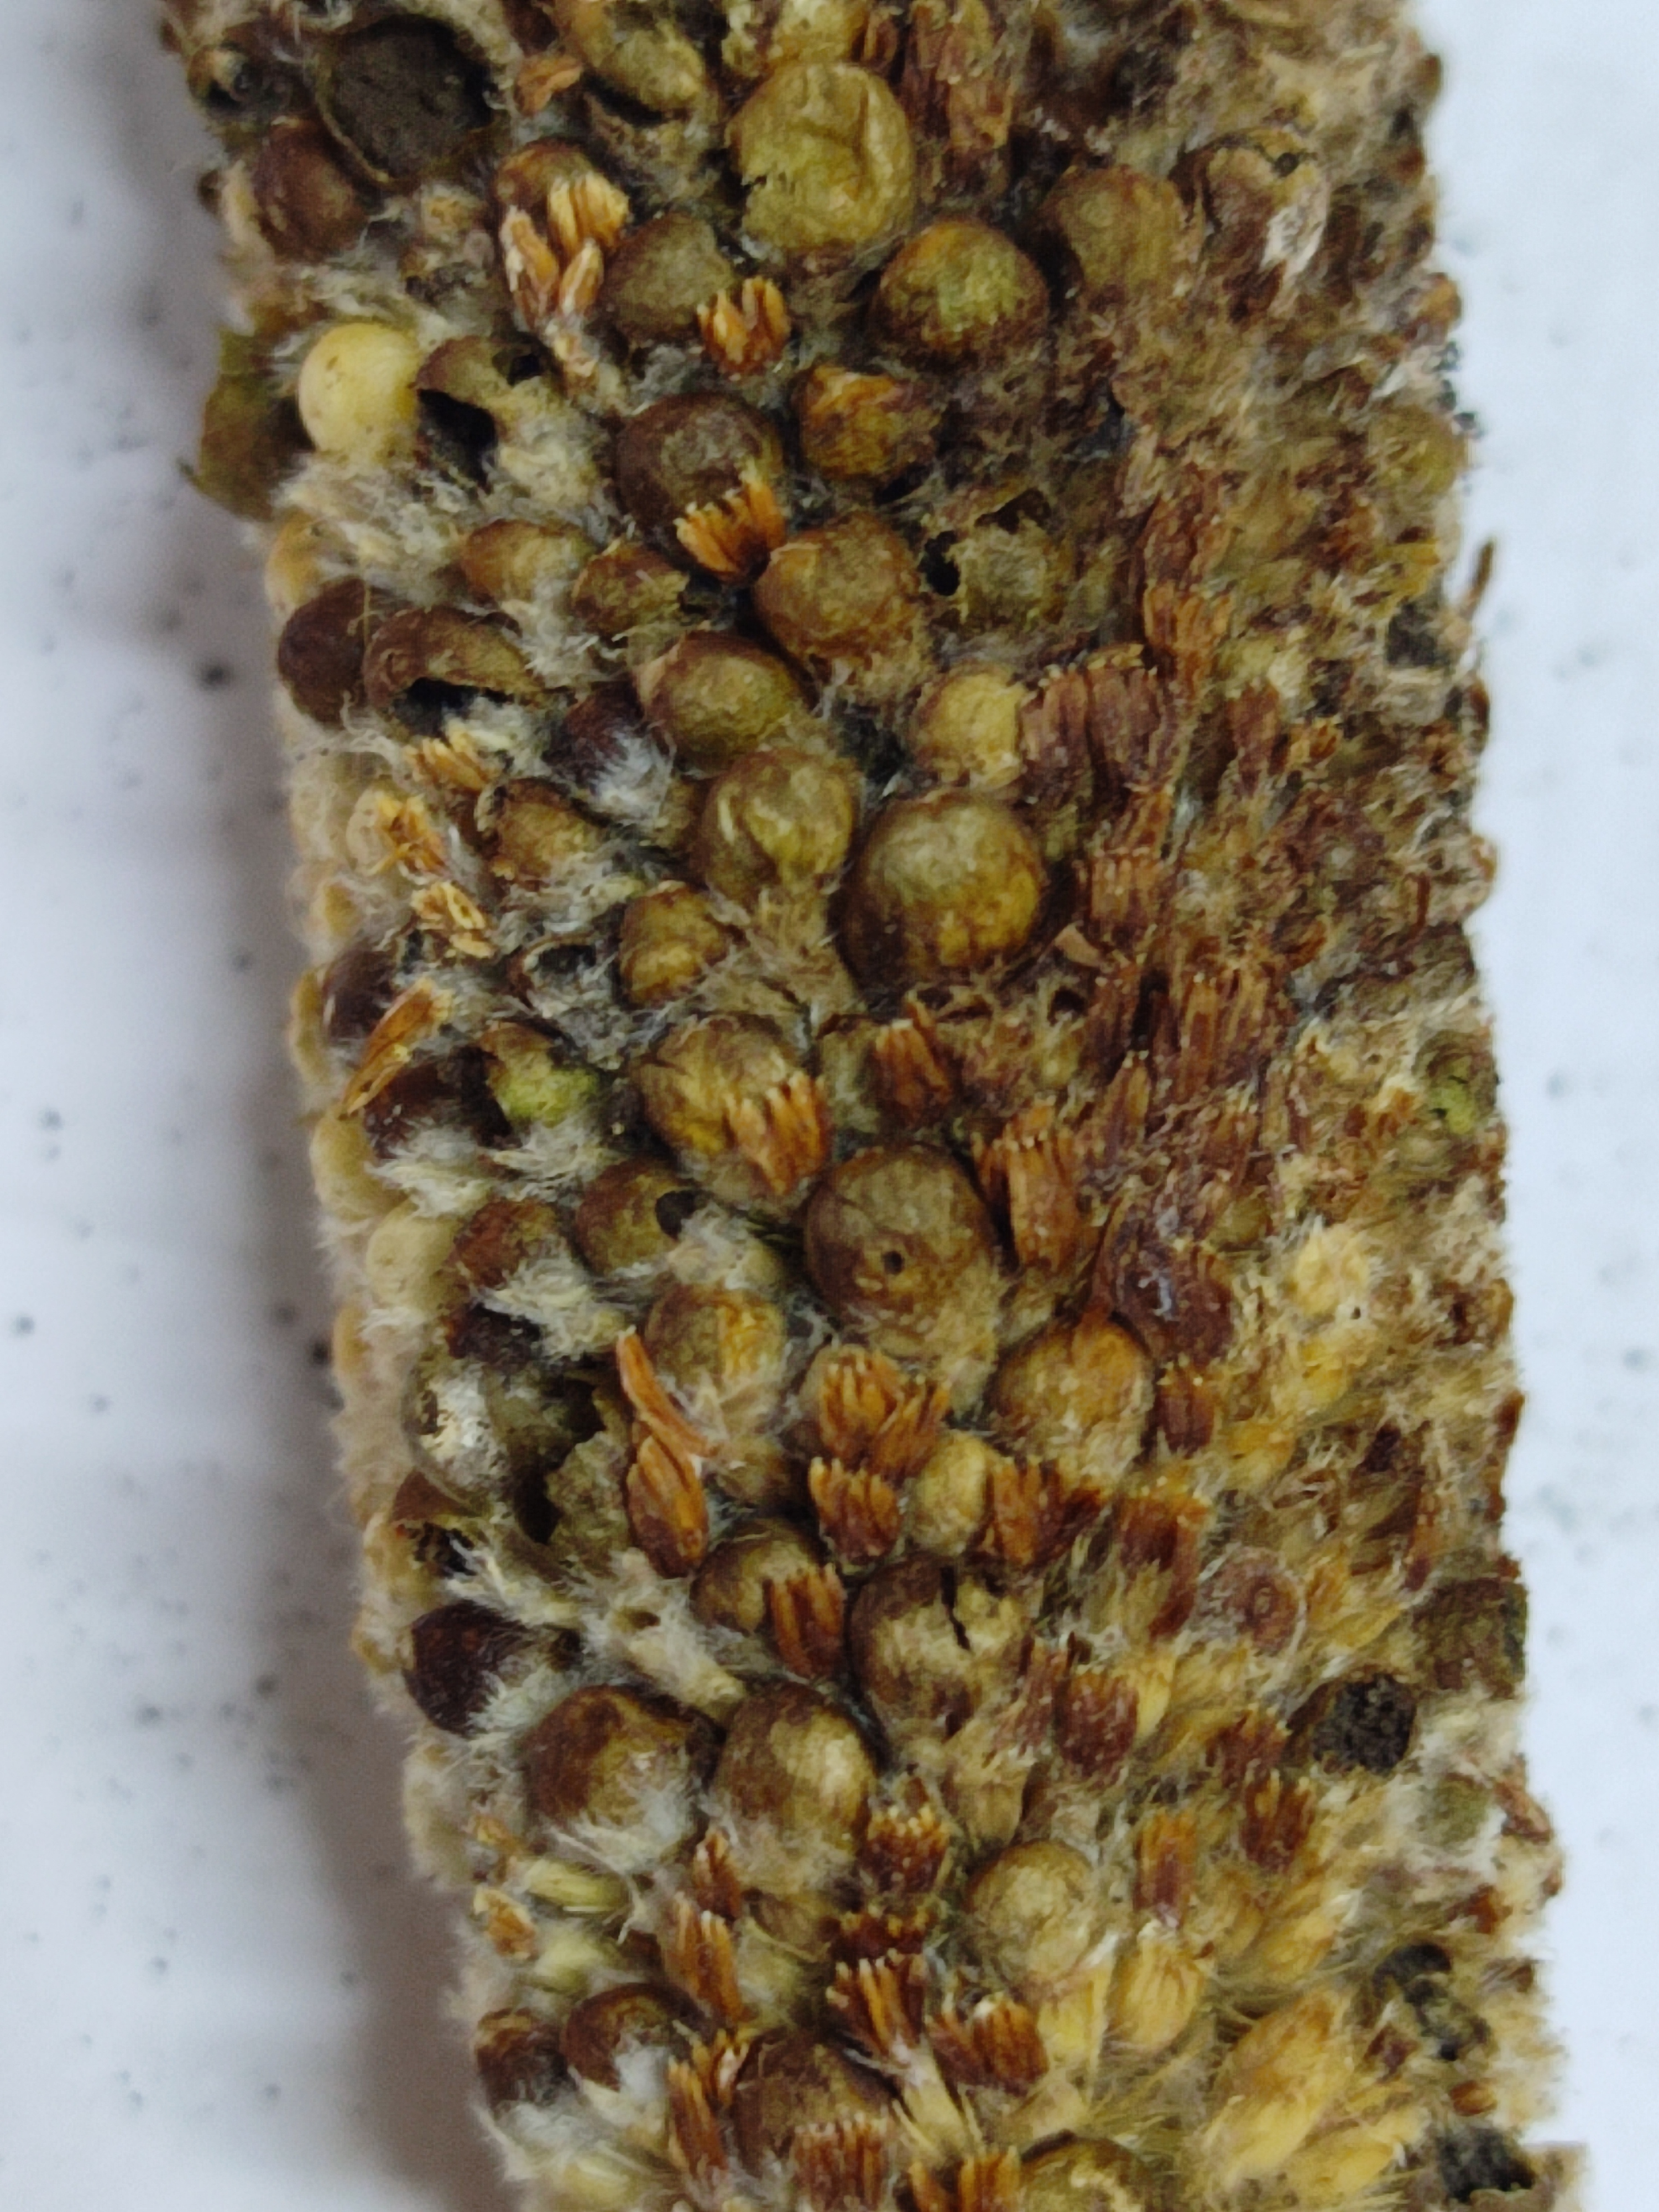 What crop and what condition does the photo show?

pearl millet, smut
